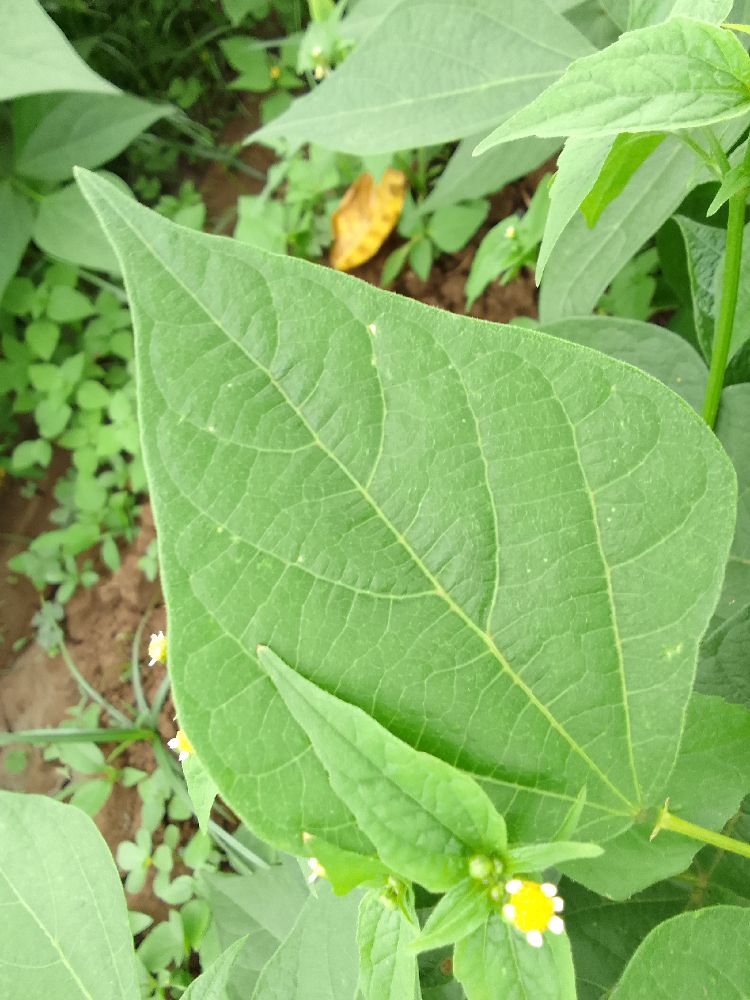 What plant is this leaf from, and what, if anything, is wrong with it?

common bean, healthy
